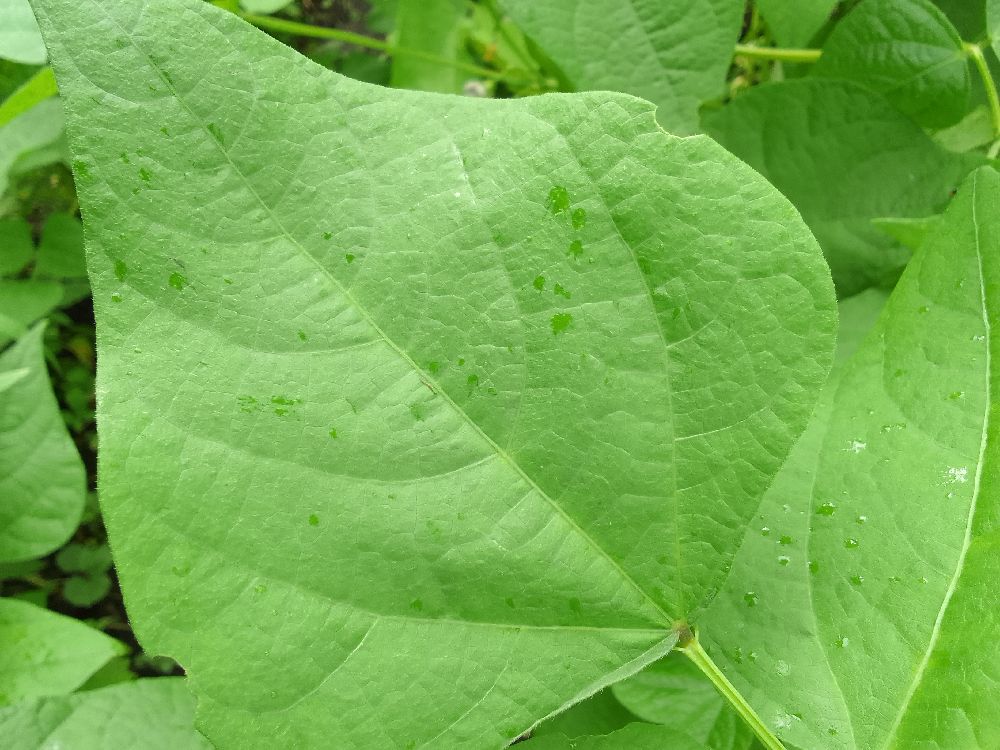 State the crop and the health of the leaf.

common bean, healthy
